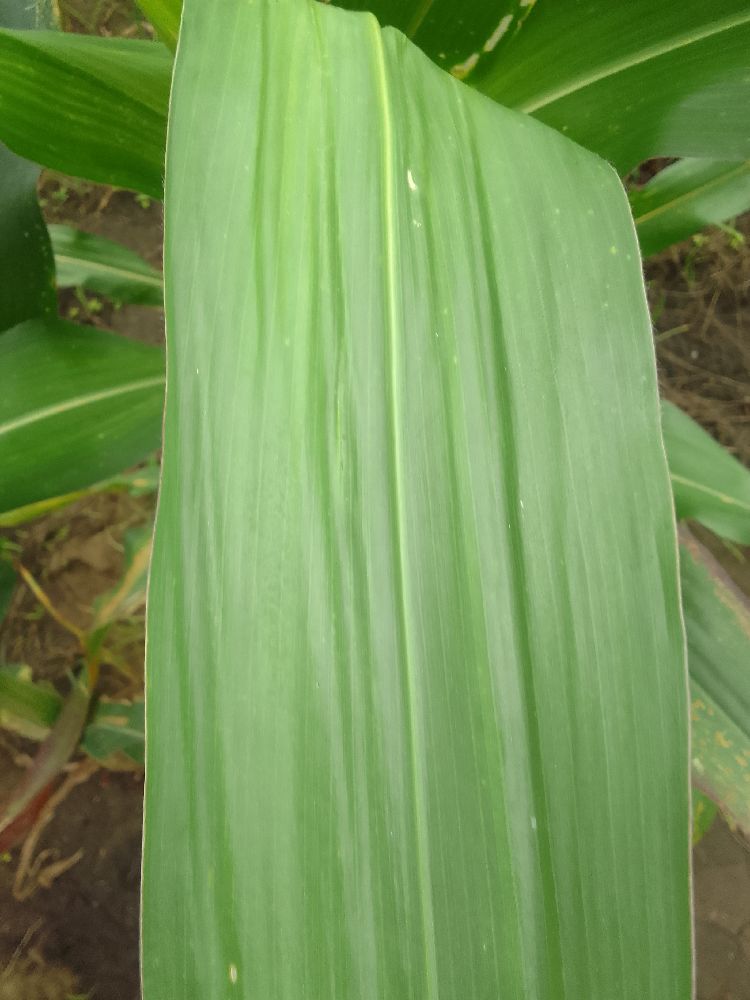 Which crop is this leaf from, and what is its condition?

maize, healthy
